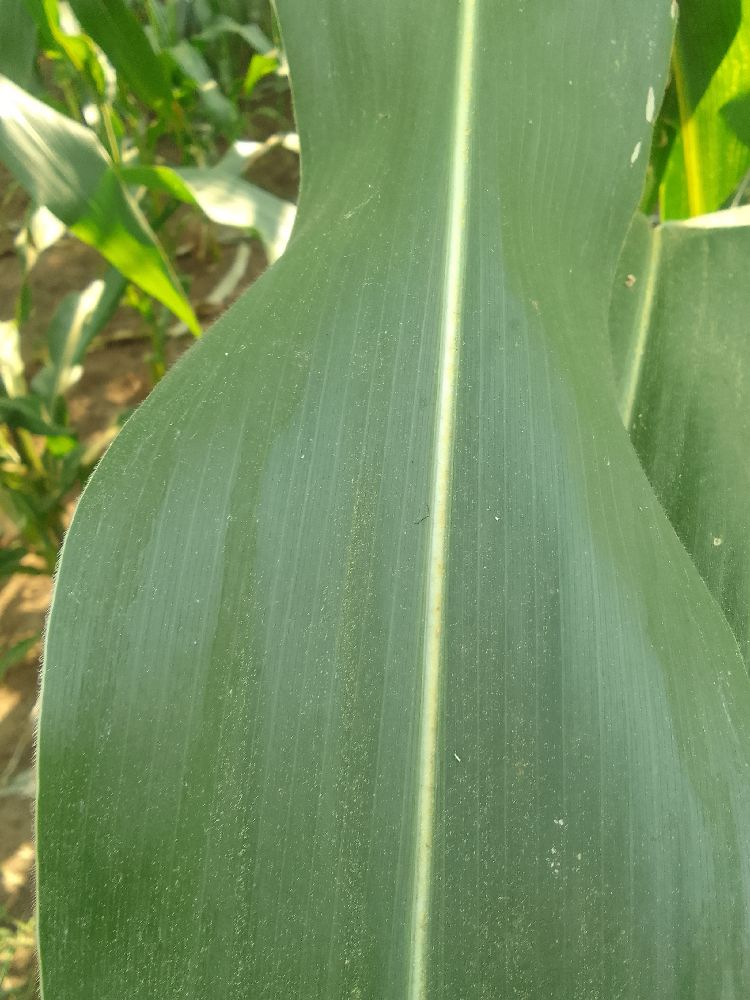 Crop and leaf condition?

maize, healthy
